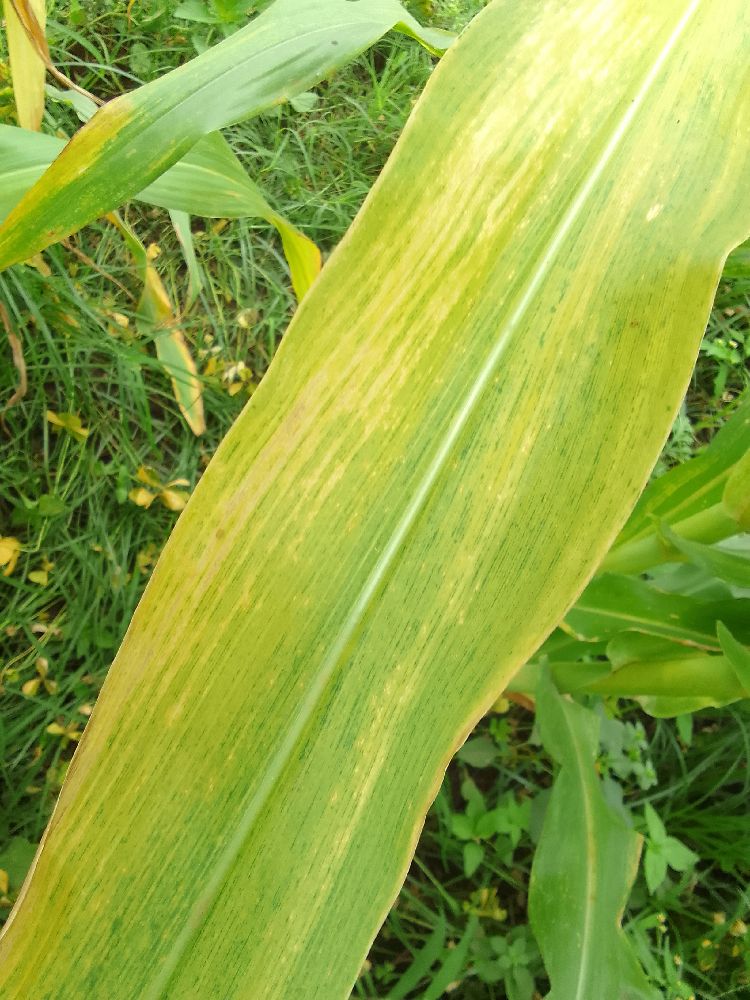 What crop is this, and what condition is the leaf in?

maize, maize lethal necrosis
